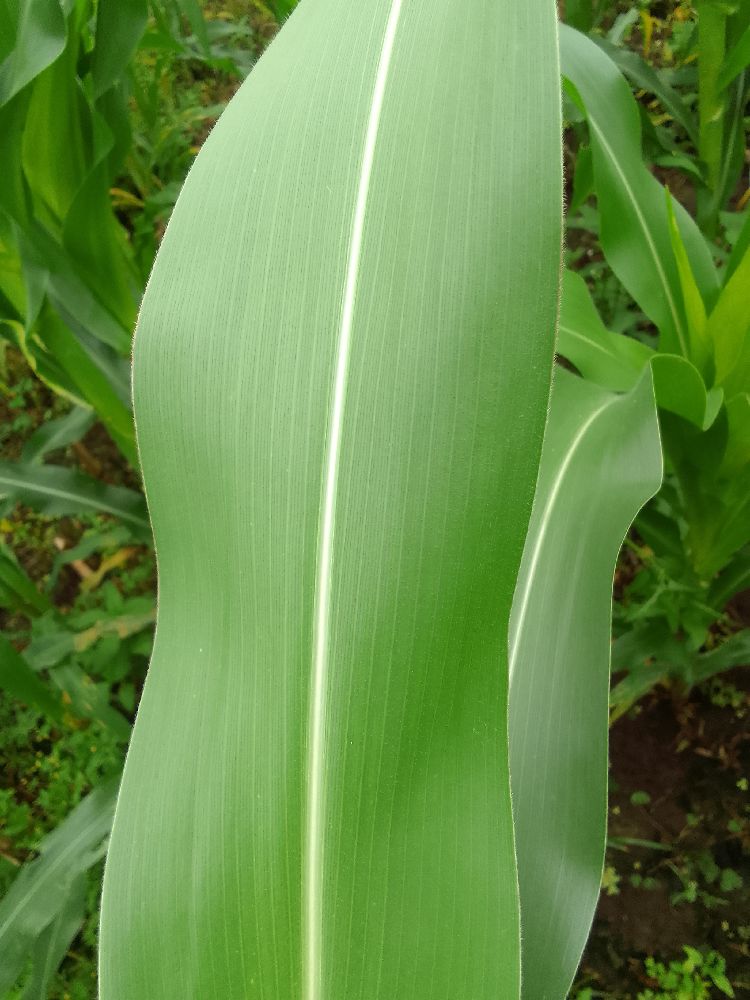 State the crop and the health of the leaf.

maize, healthy
